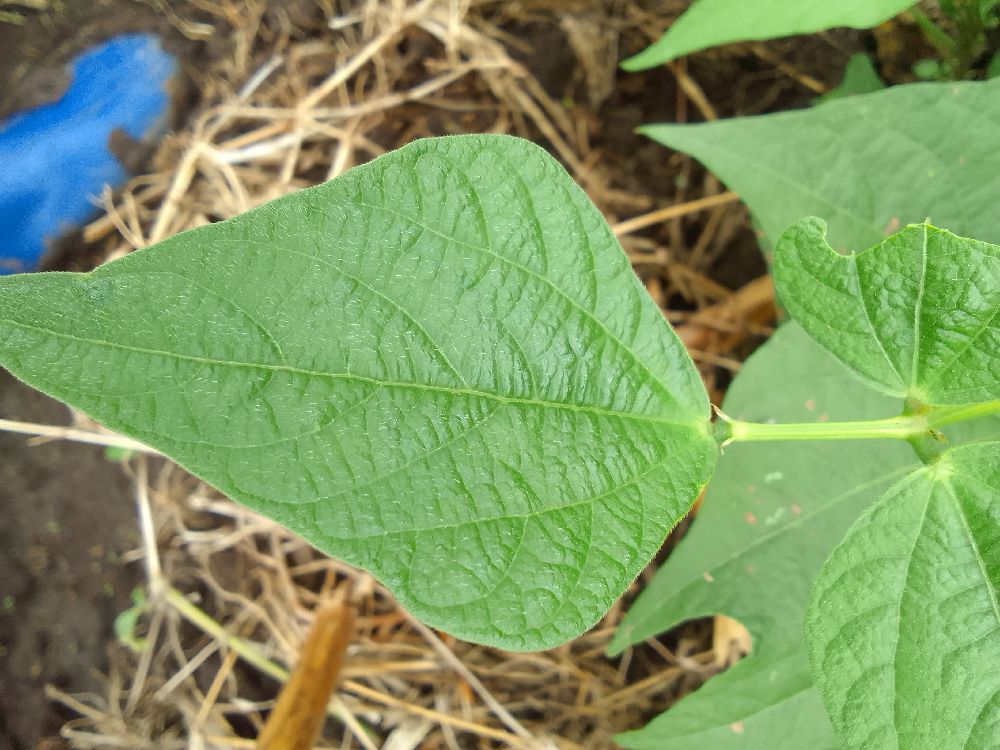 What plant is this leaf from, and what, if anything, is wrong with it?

common bean, healthy
